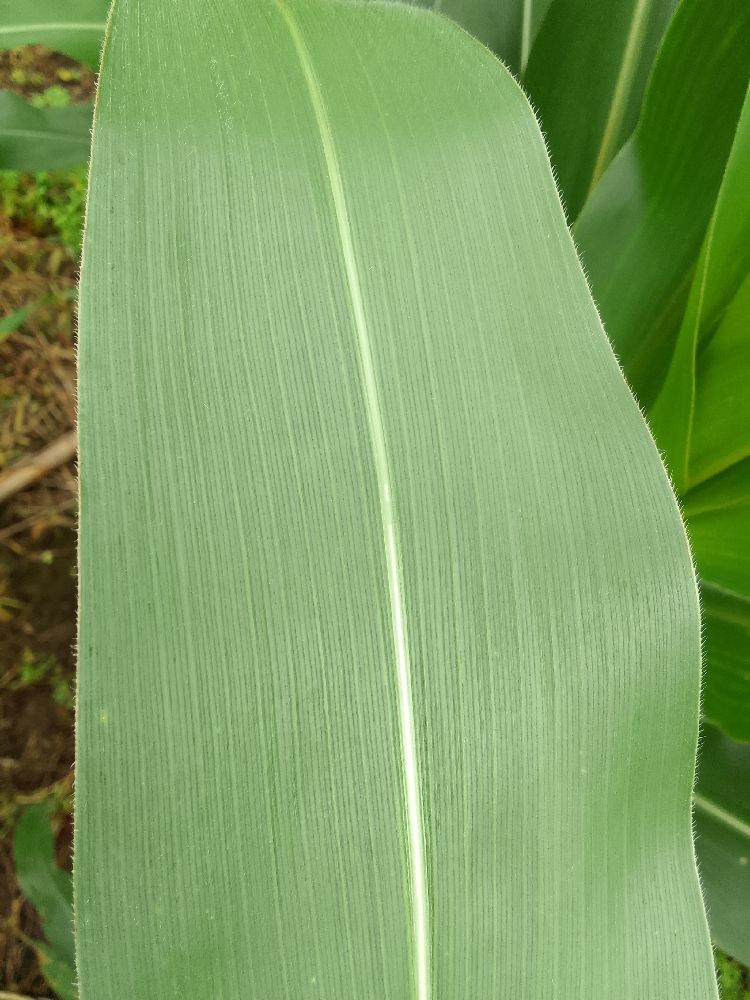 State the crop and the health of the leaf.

maize, healthy
